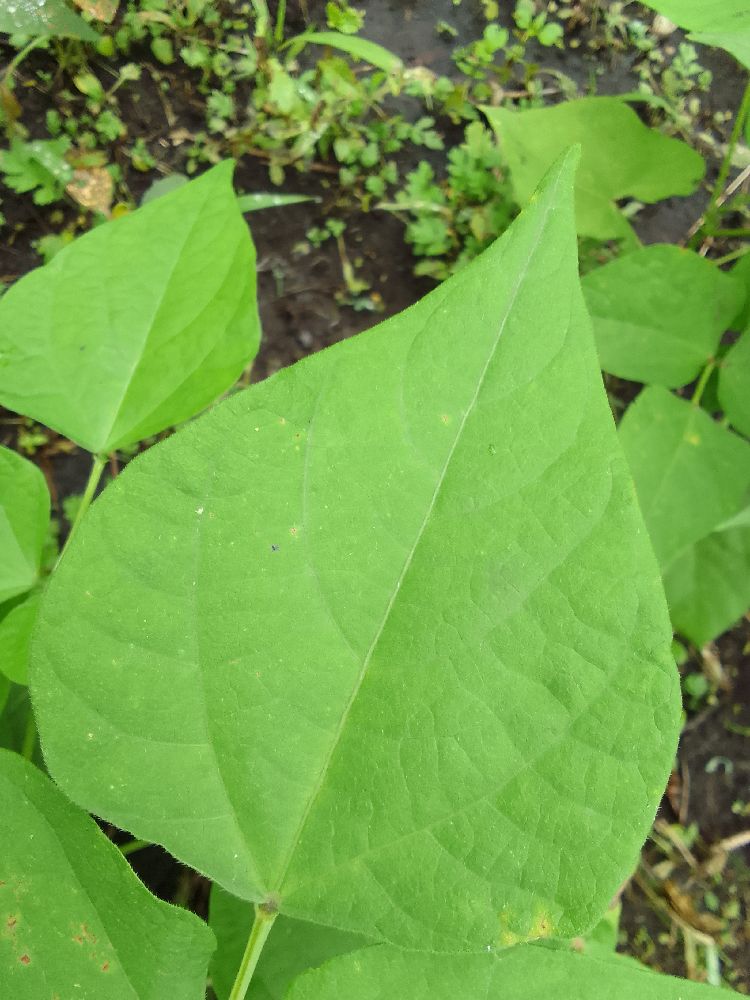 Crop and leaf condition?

common bean, healthy
